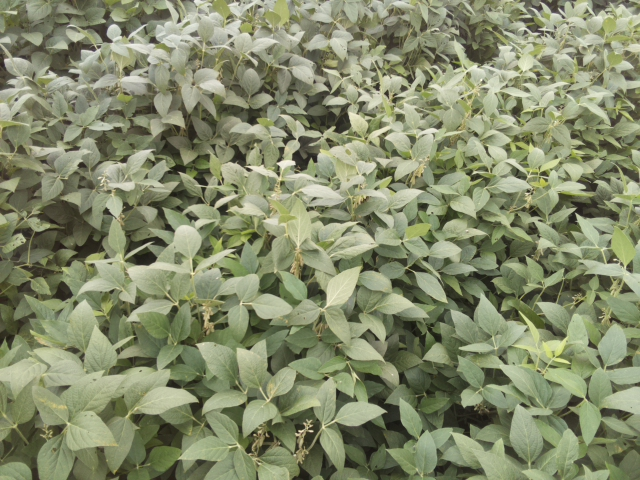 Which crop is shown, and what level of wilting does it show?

soybean, leaflets folding inward at secondary pulvinus with no turgor loss in leaflets or petioles
